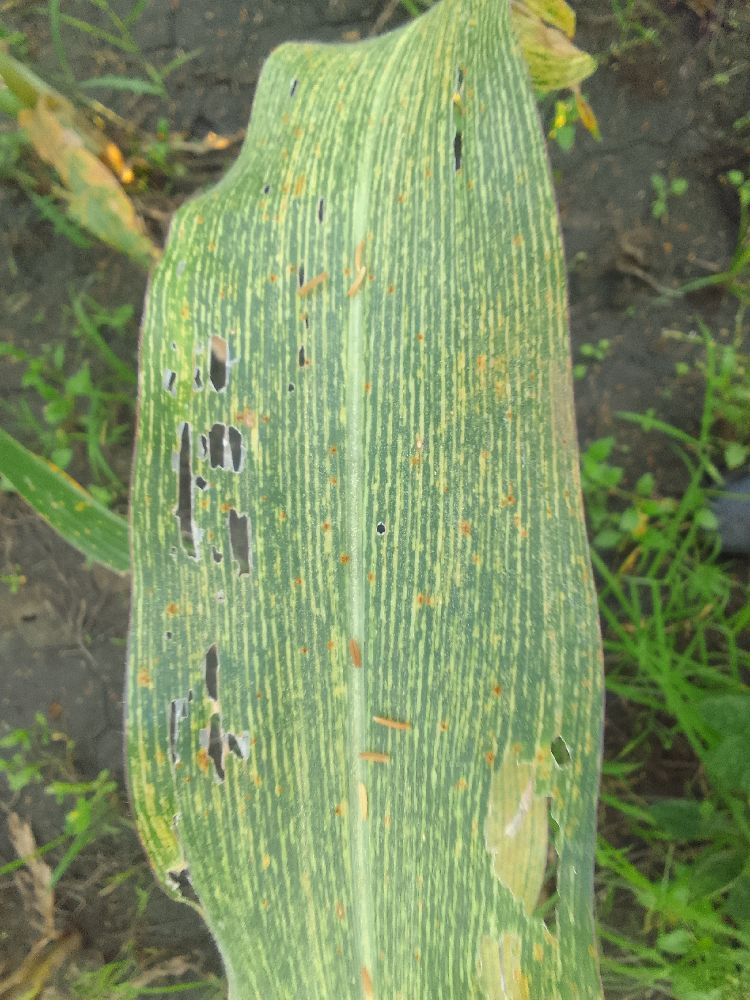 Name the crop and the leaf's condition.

maize, maize streak virus
